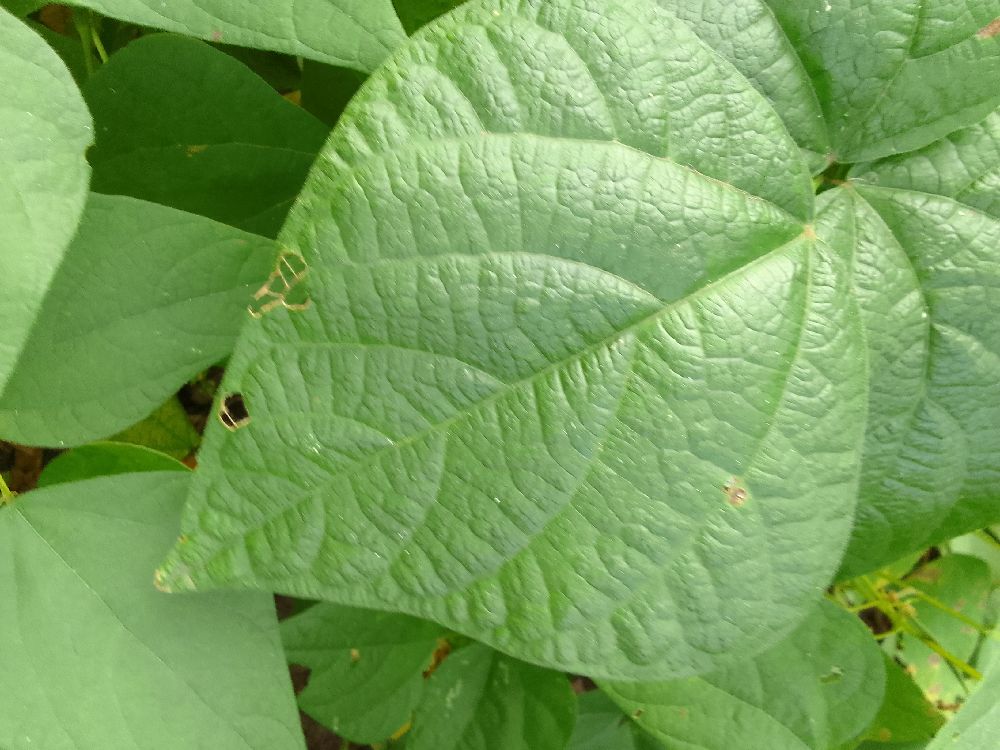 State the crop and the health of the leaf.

common bean, healthy
